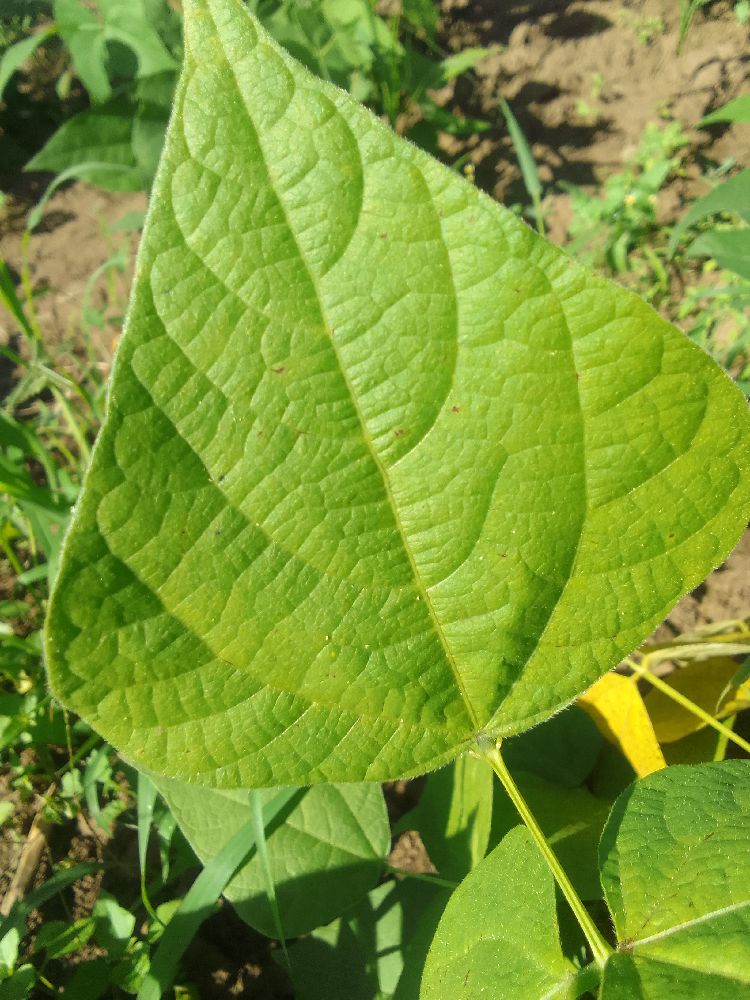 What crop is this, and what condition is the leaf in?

common bean, healthy
